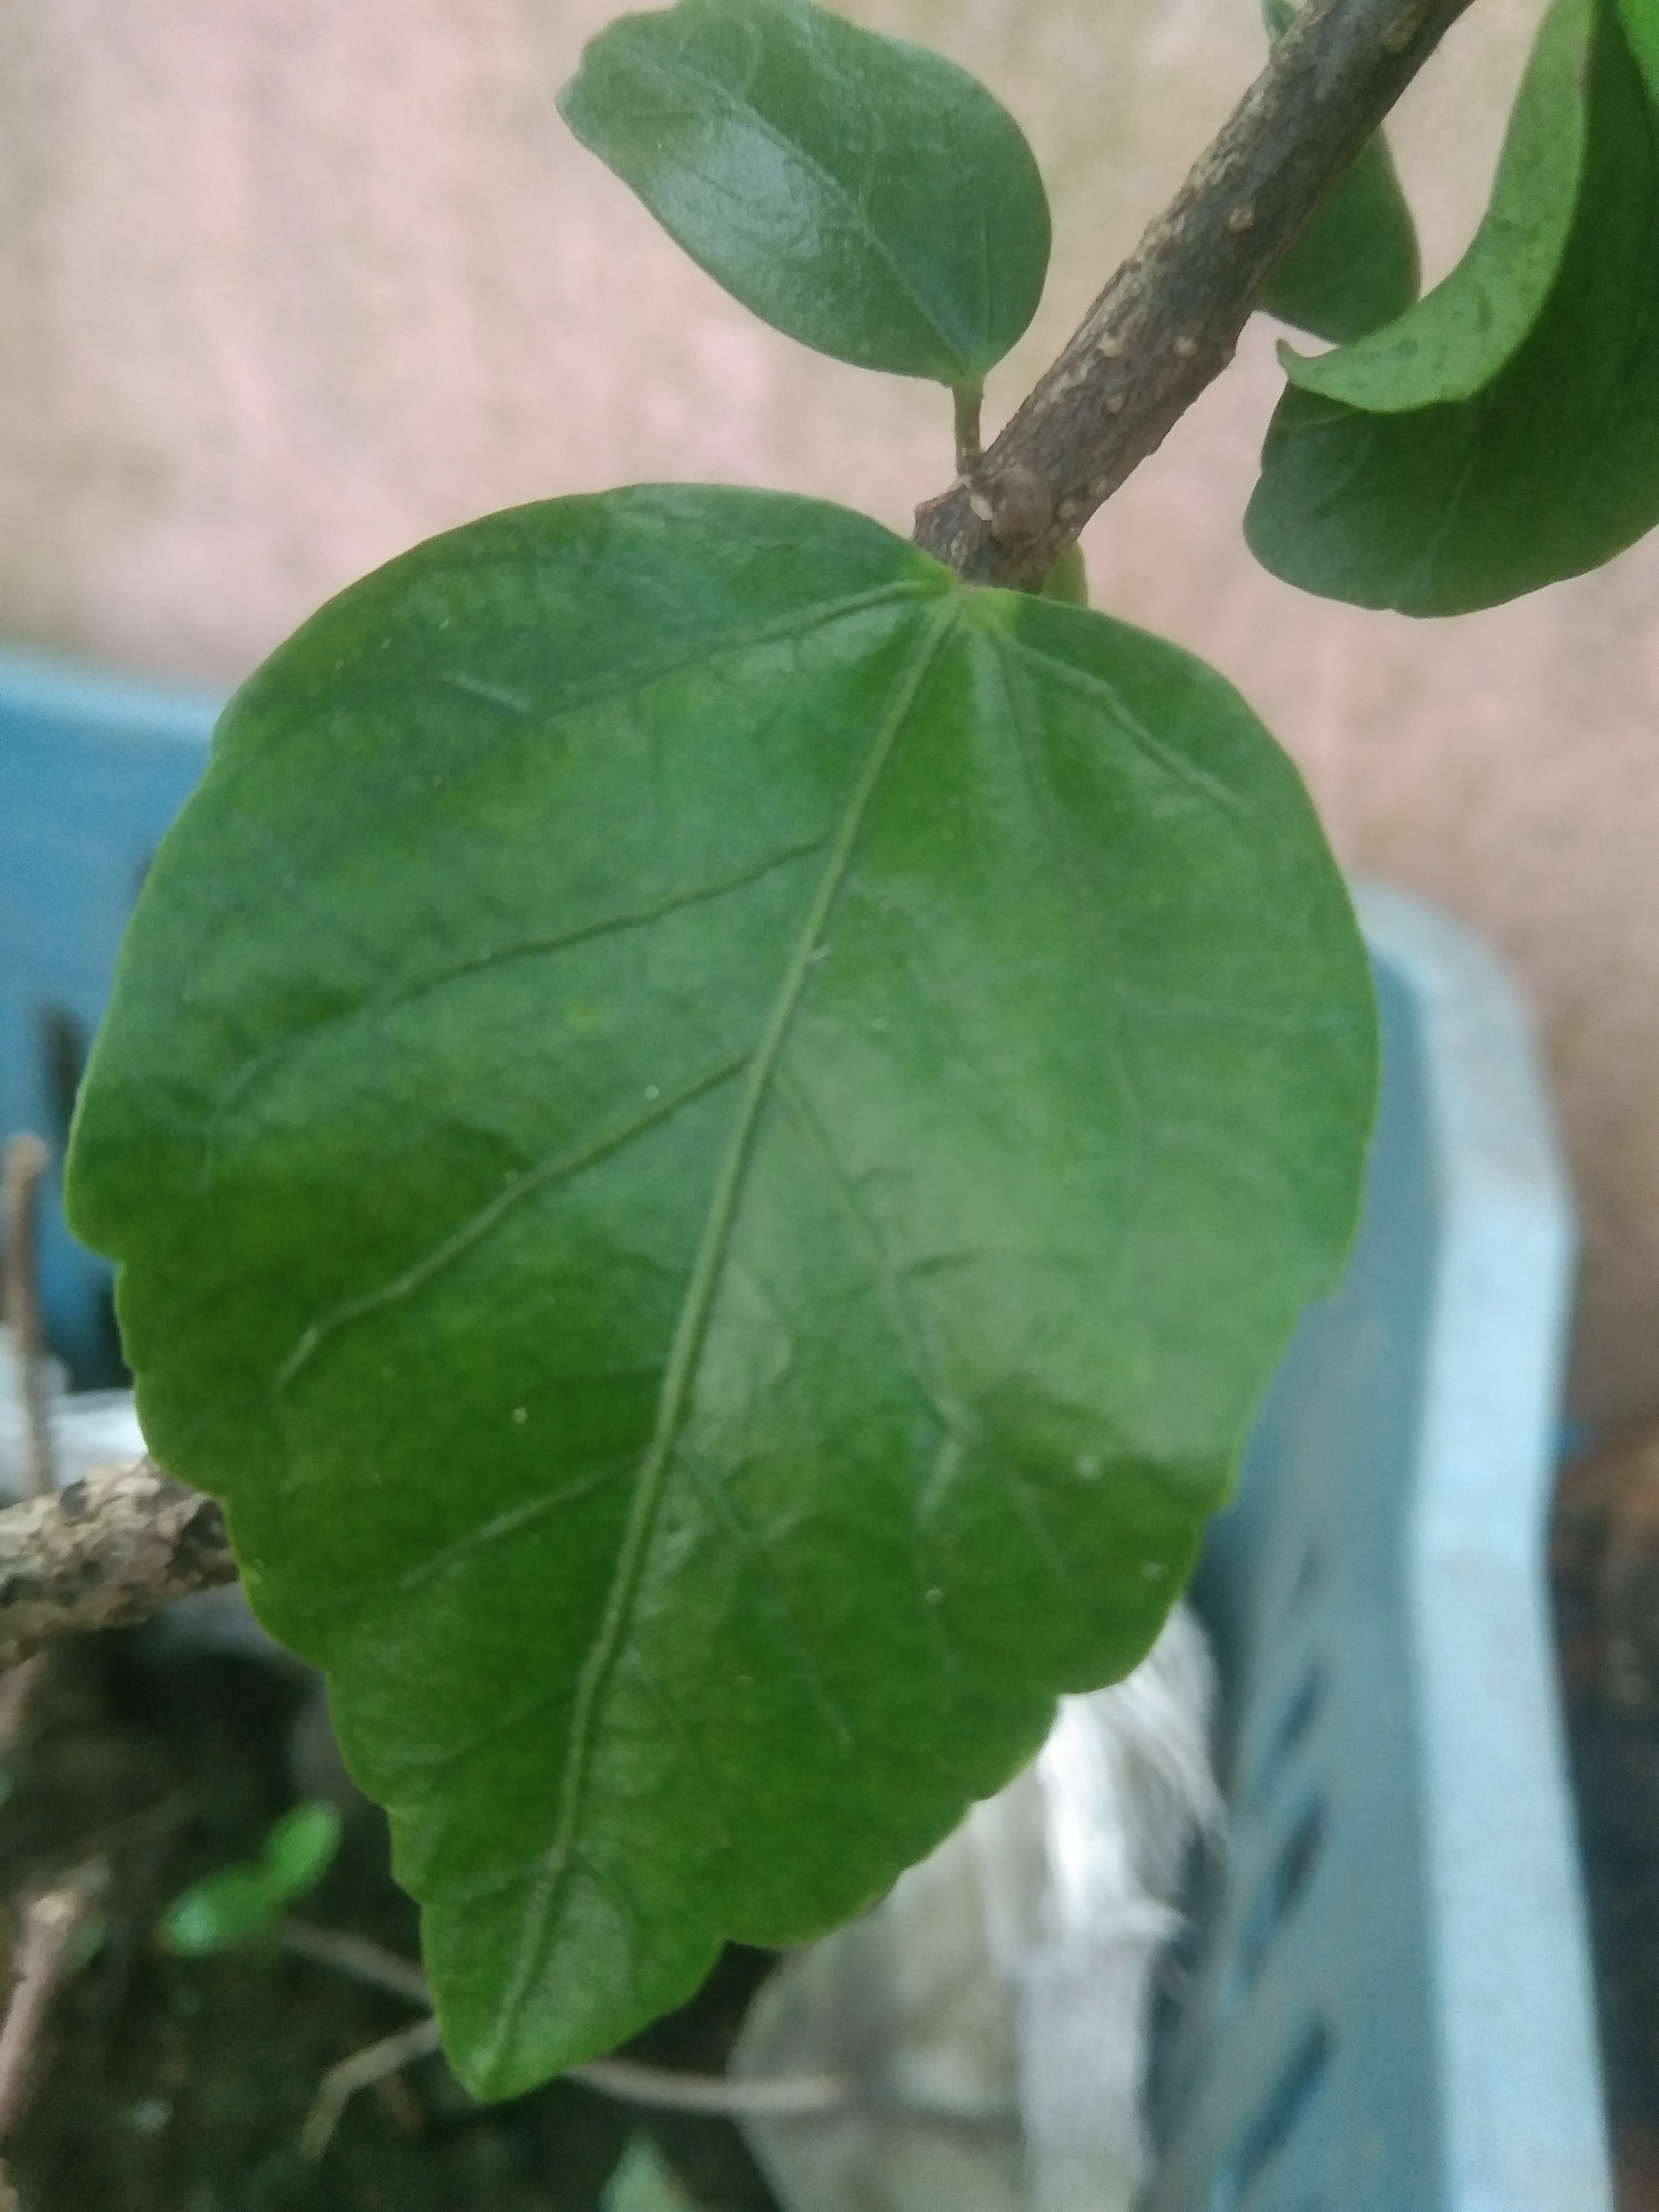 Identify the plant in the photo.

hibiscus
